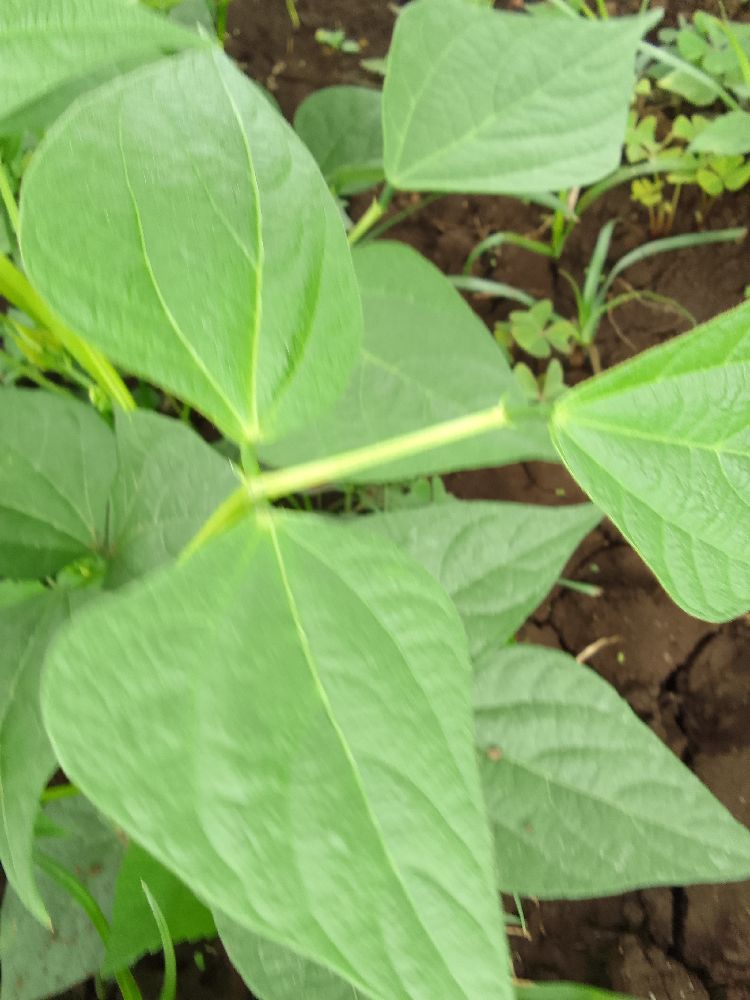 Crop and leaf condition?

common bean, healthy
